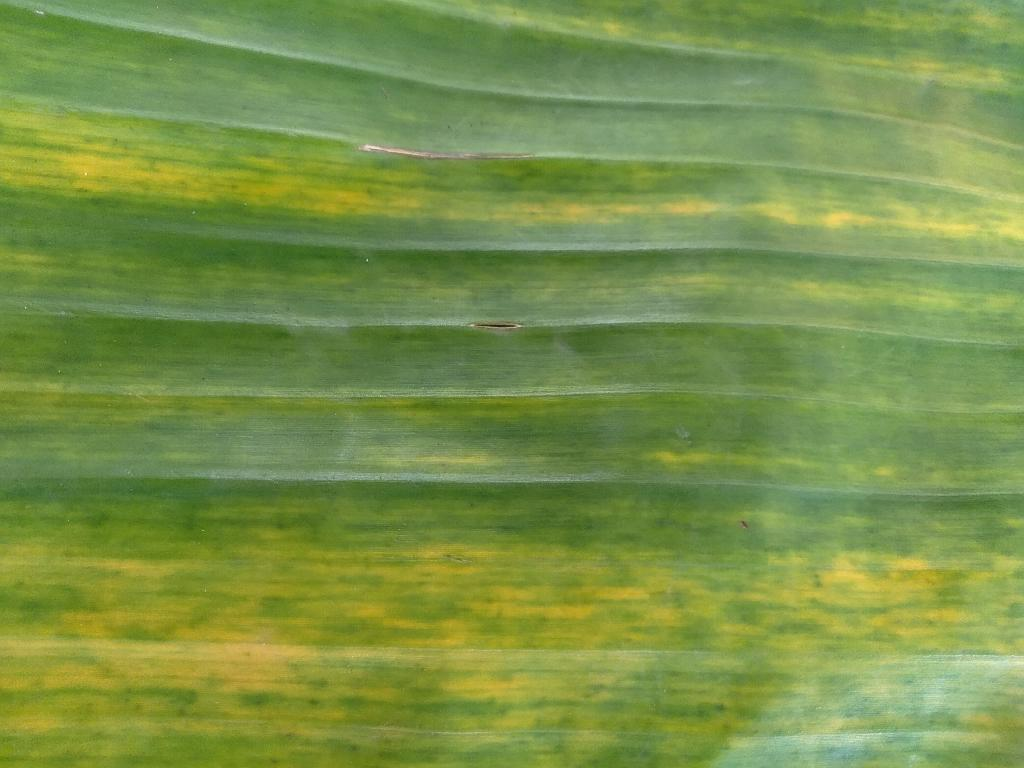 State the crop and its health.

banana, fusarium wilt race 1
